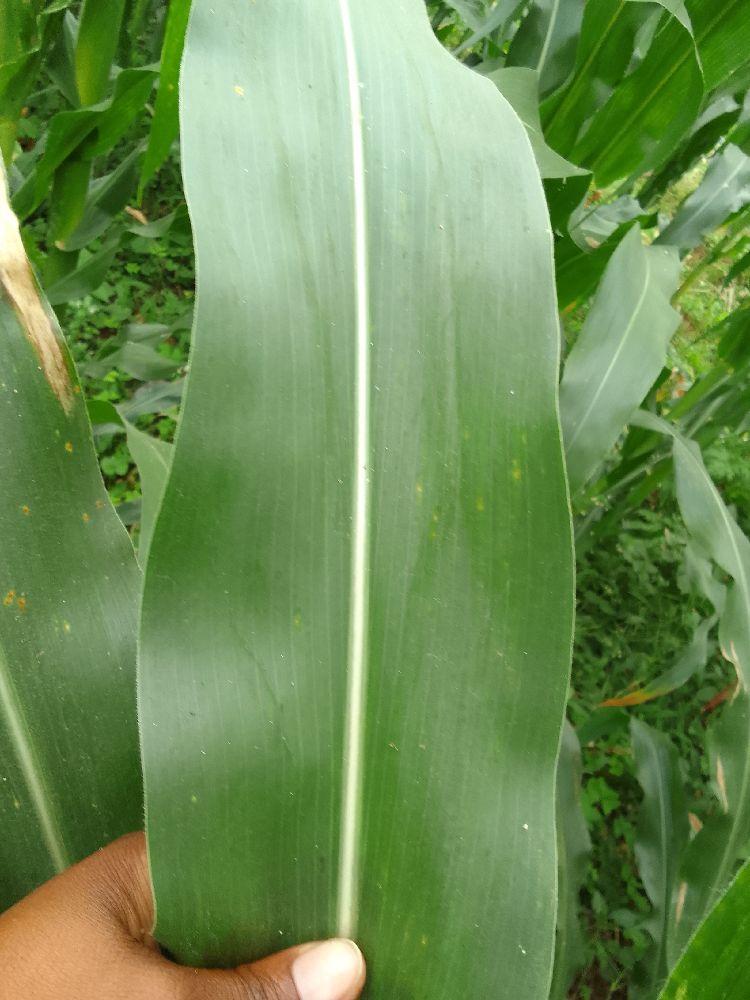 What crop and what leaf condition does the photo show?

maize, healthy
